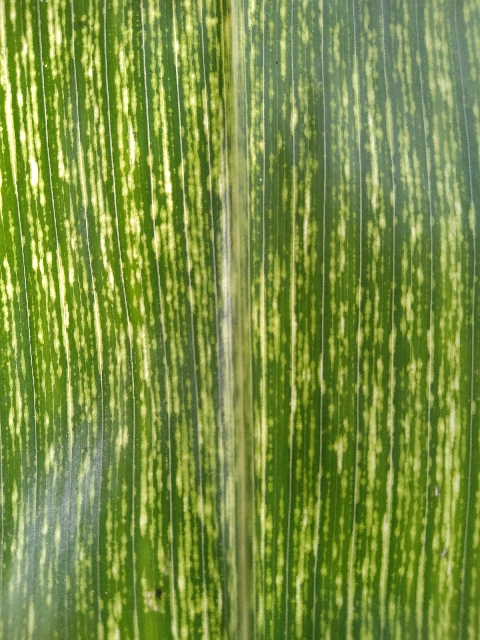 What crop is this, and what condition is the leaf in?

maize, maize streak virus
